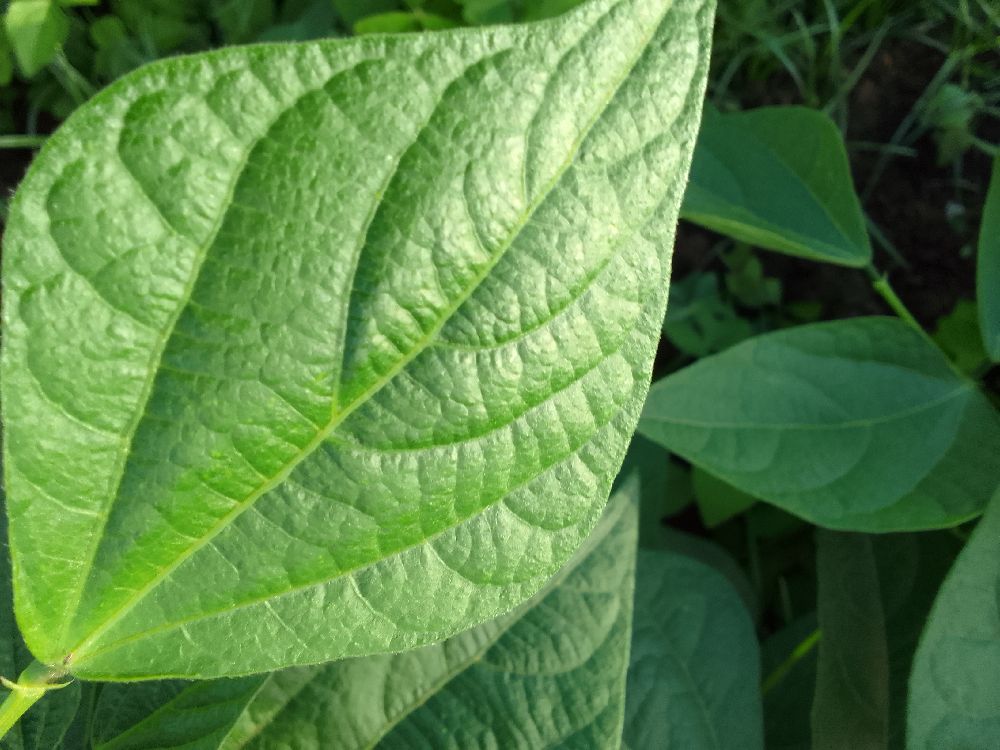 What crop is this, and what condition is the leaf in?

common bean, healthy
